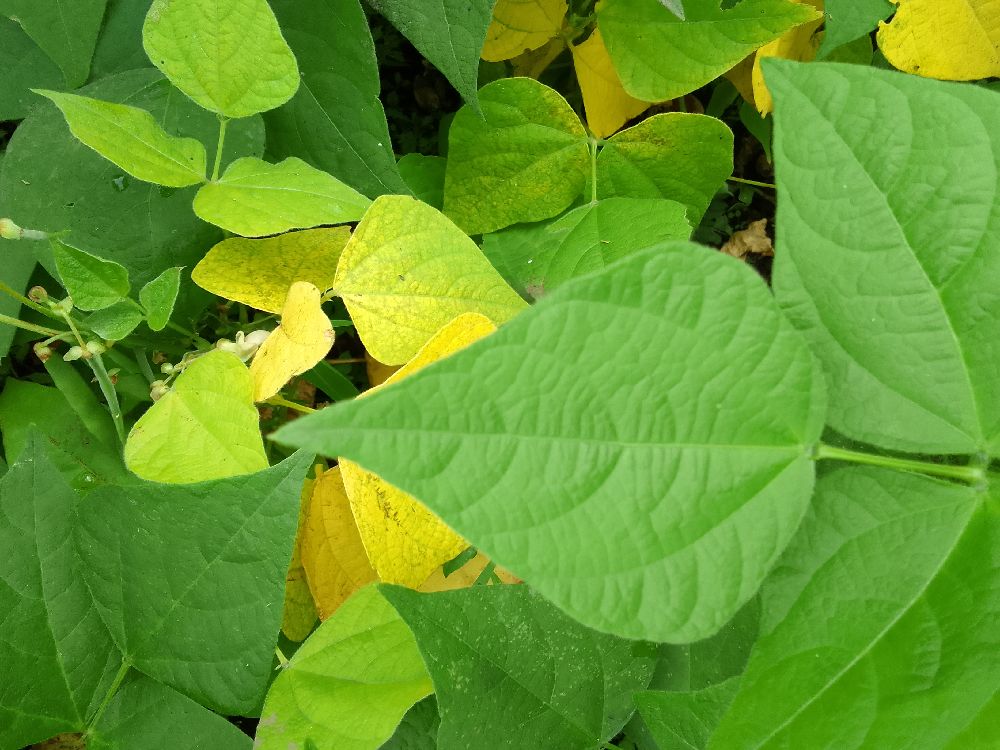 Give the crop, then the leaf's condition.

common bean, healthy
